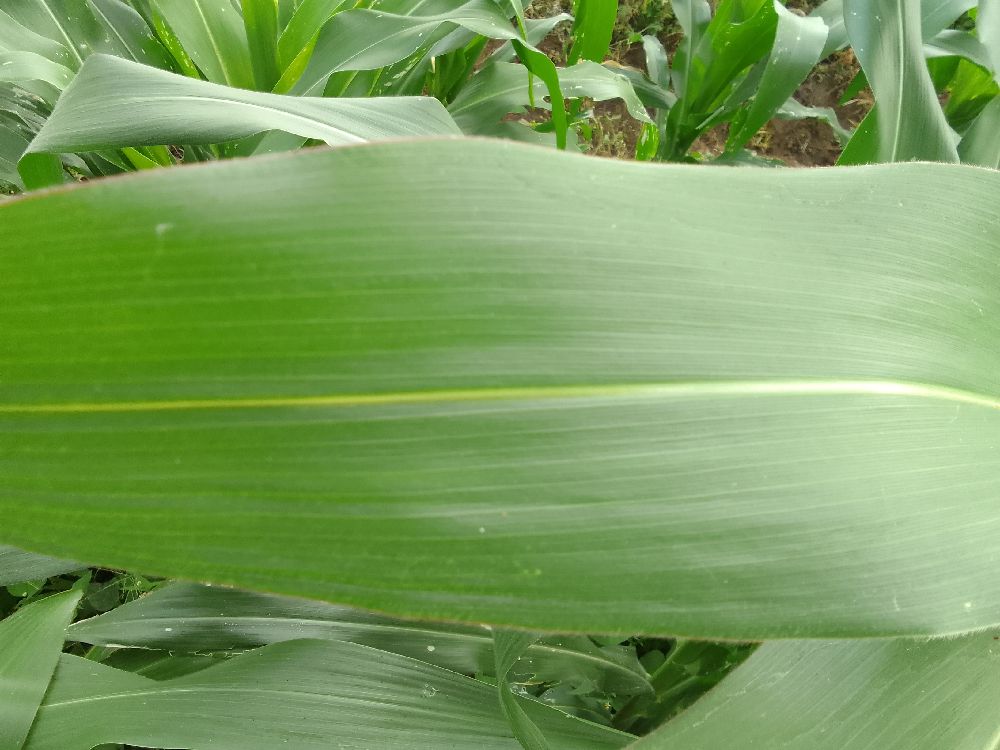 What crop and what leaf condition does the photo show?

maize, healthy
